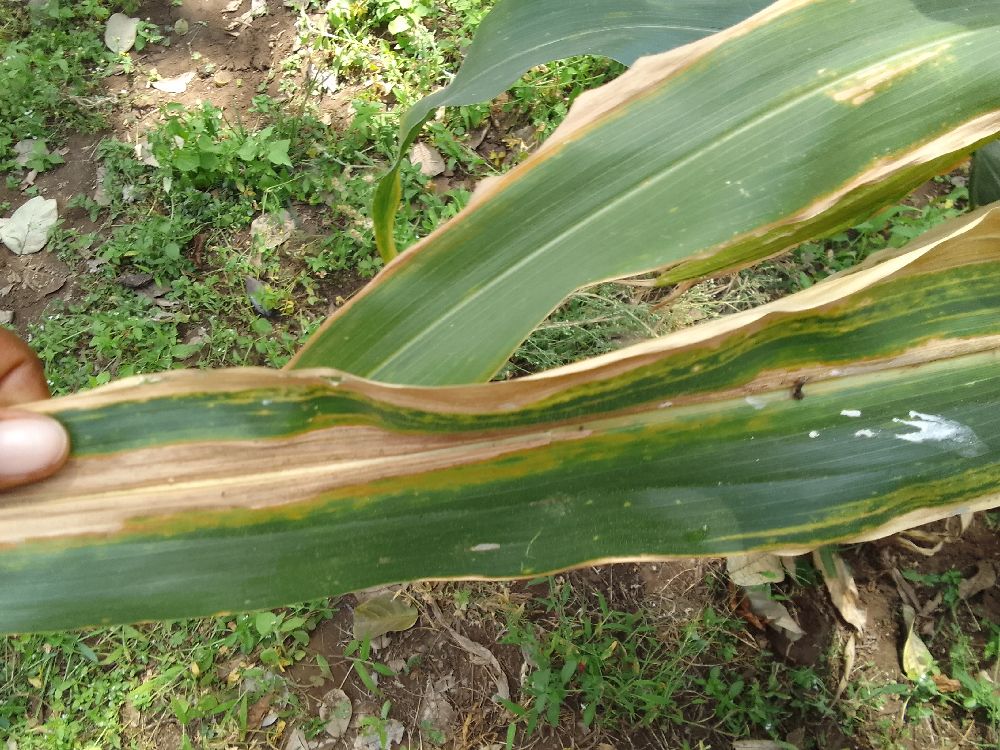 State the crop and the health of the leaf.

maize, maize lethal necrosis
